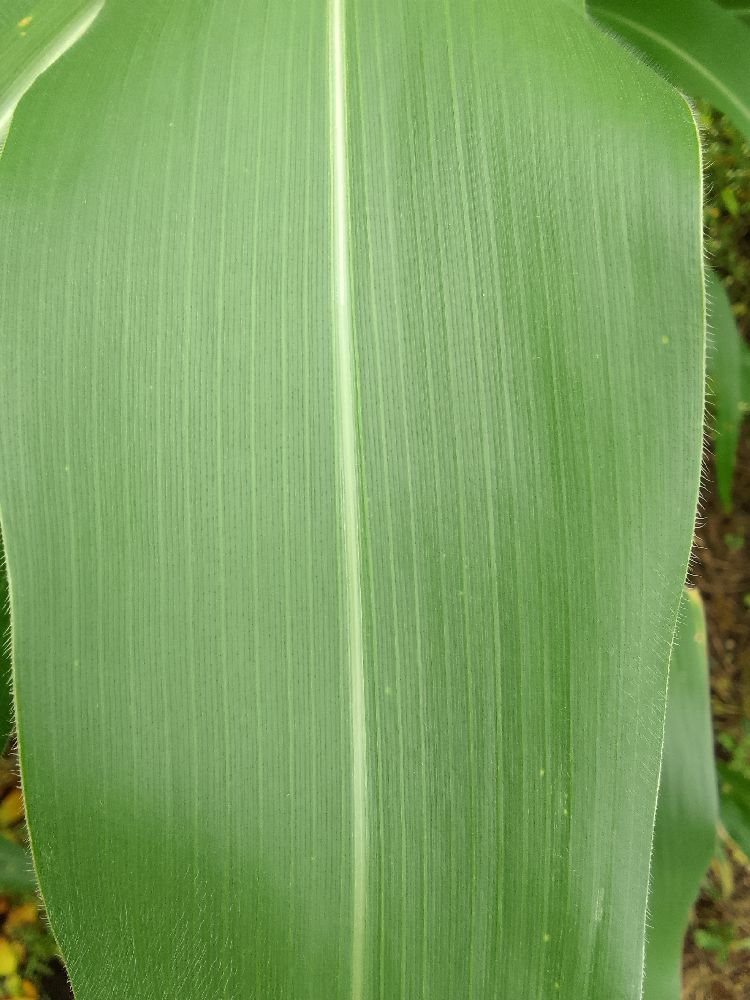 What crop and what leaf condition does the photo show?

maize, healthy
